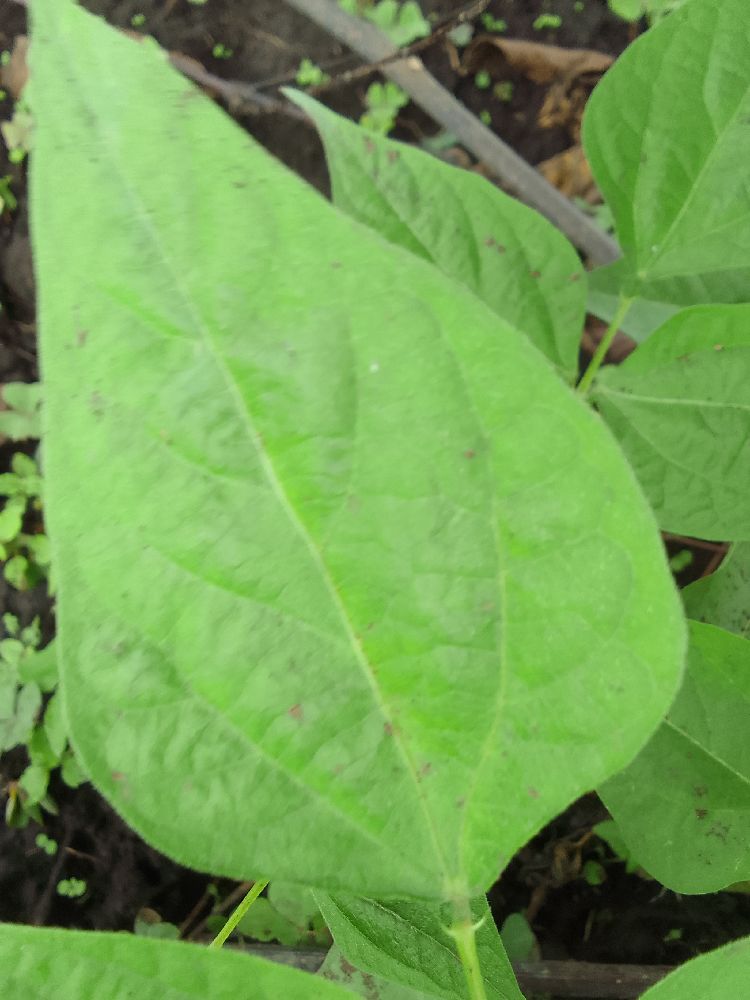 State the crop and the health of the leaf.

common bean, healthy
